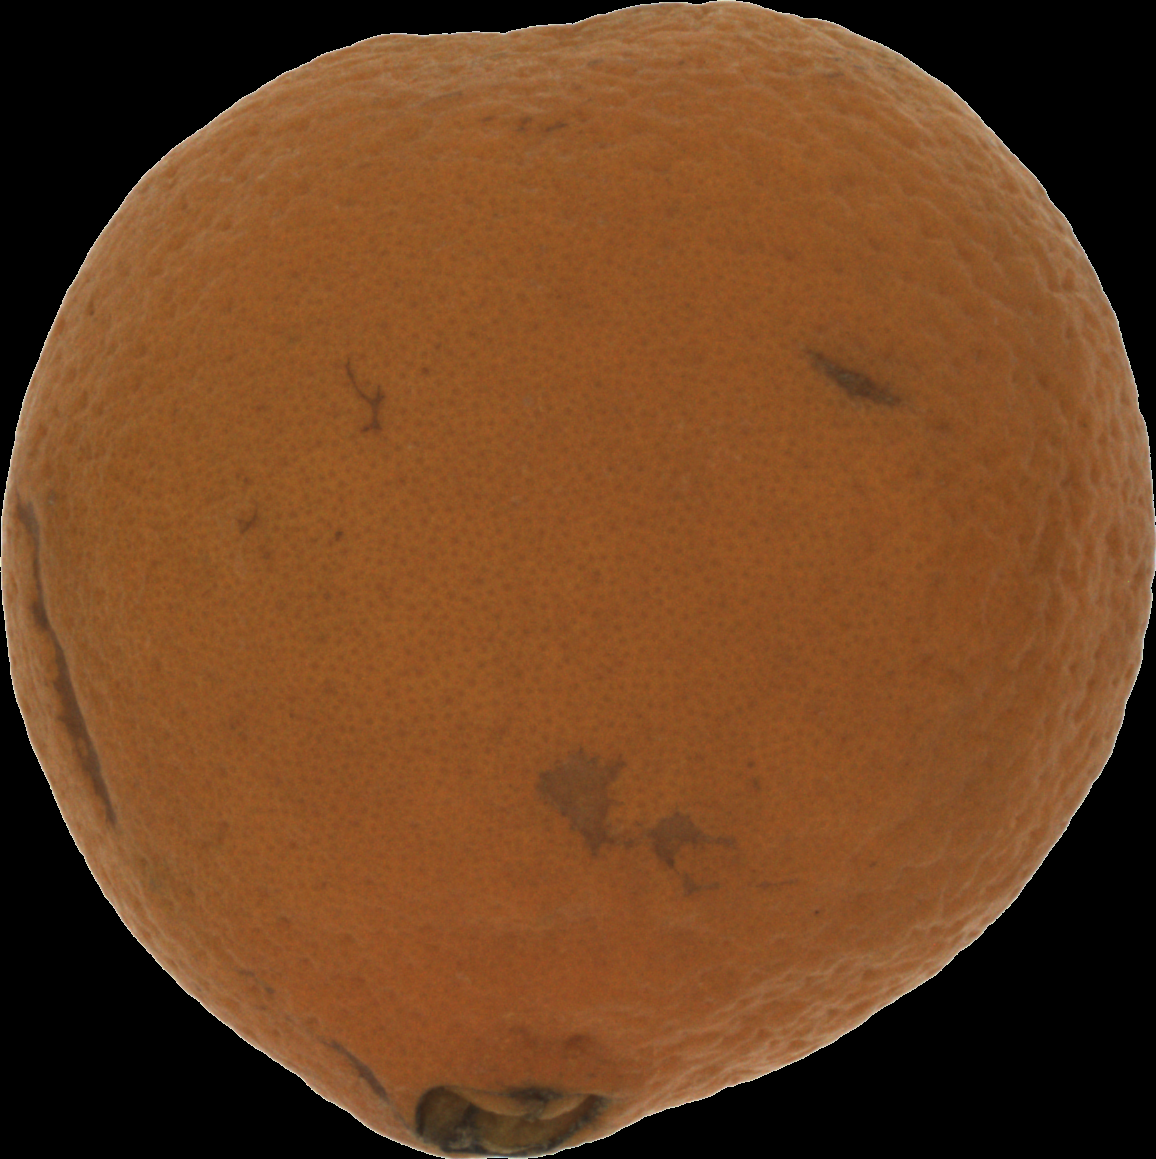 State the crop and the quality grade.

orange, bad
